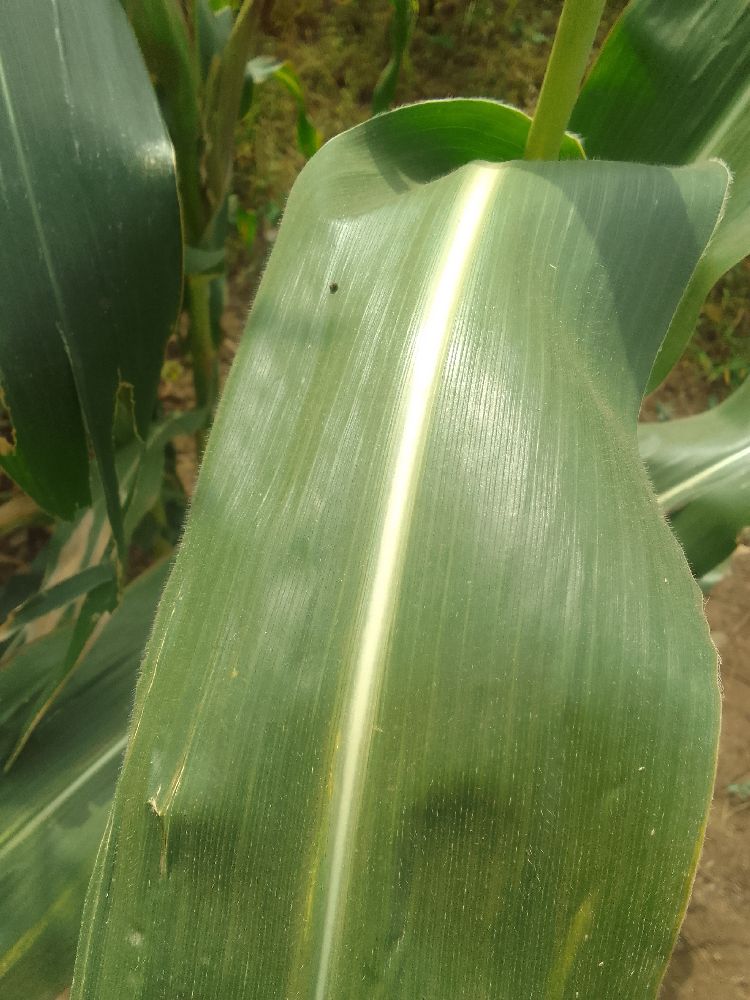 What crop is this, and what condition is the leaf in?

maize, healthy
